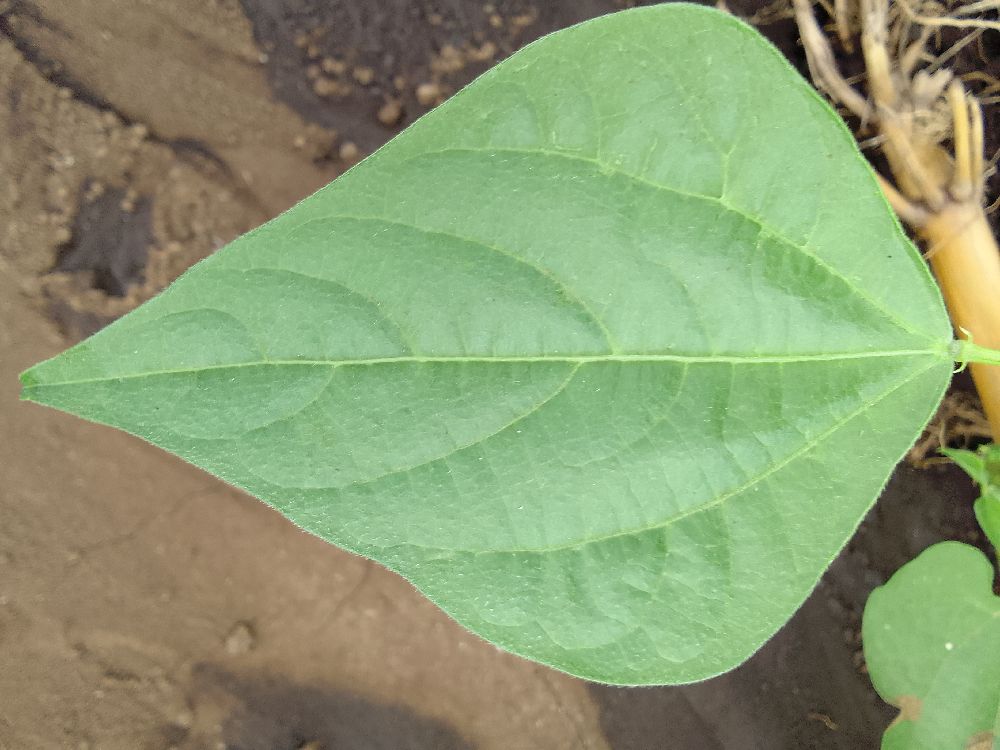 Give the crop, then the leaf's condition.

common bean, healthy
